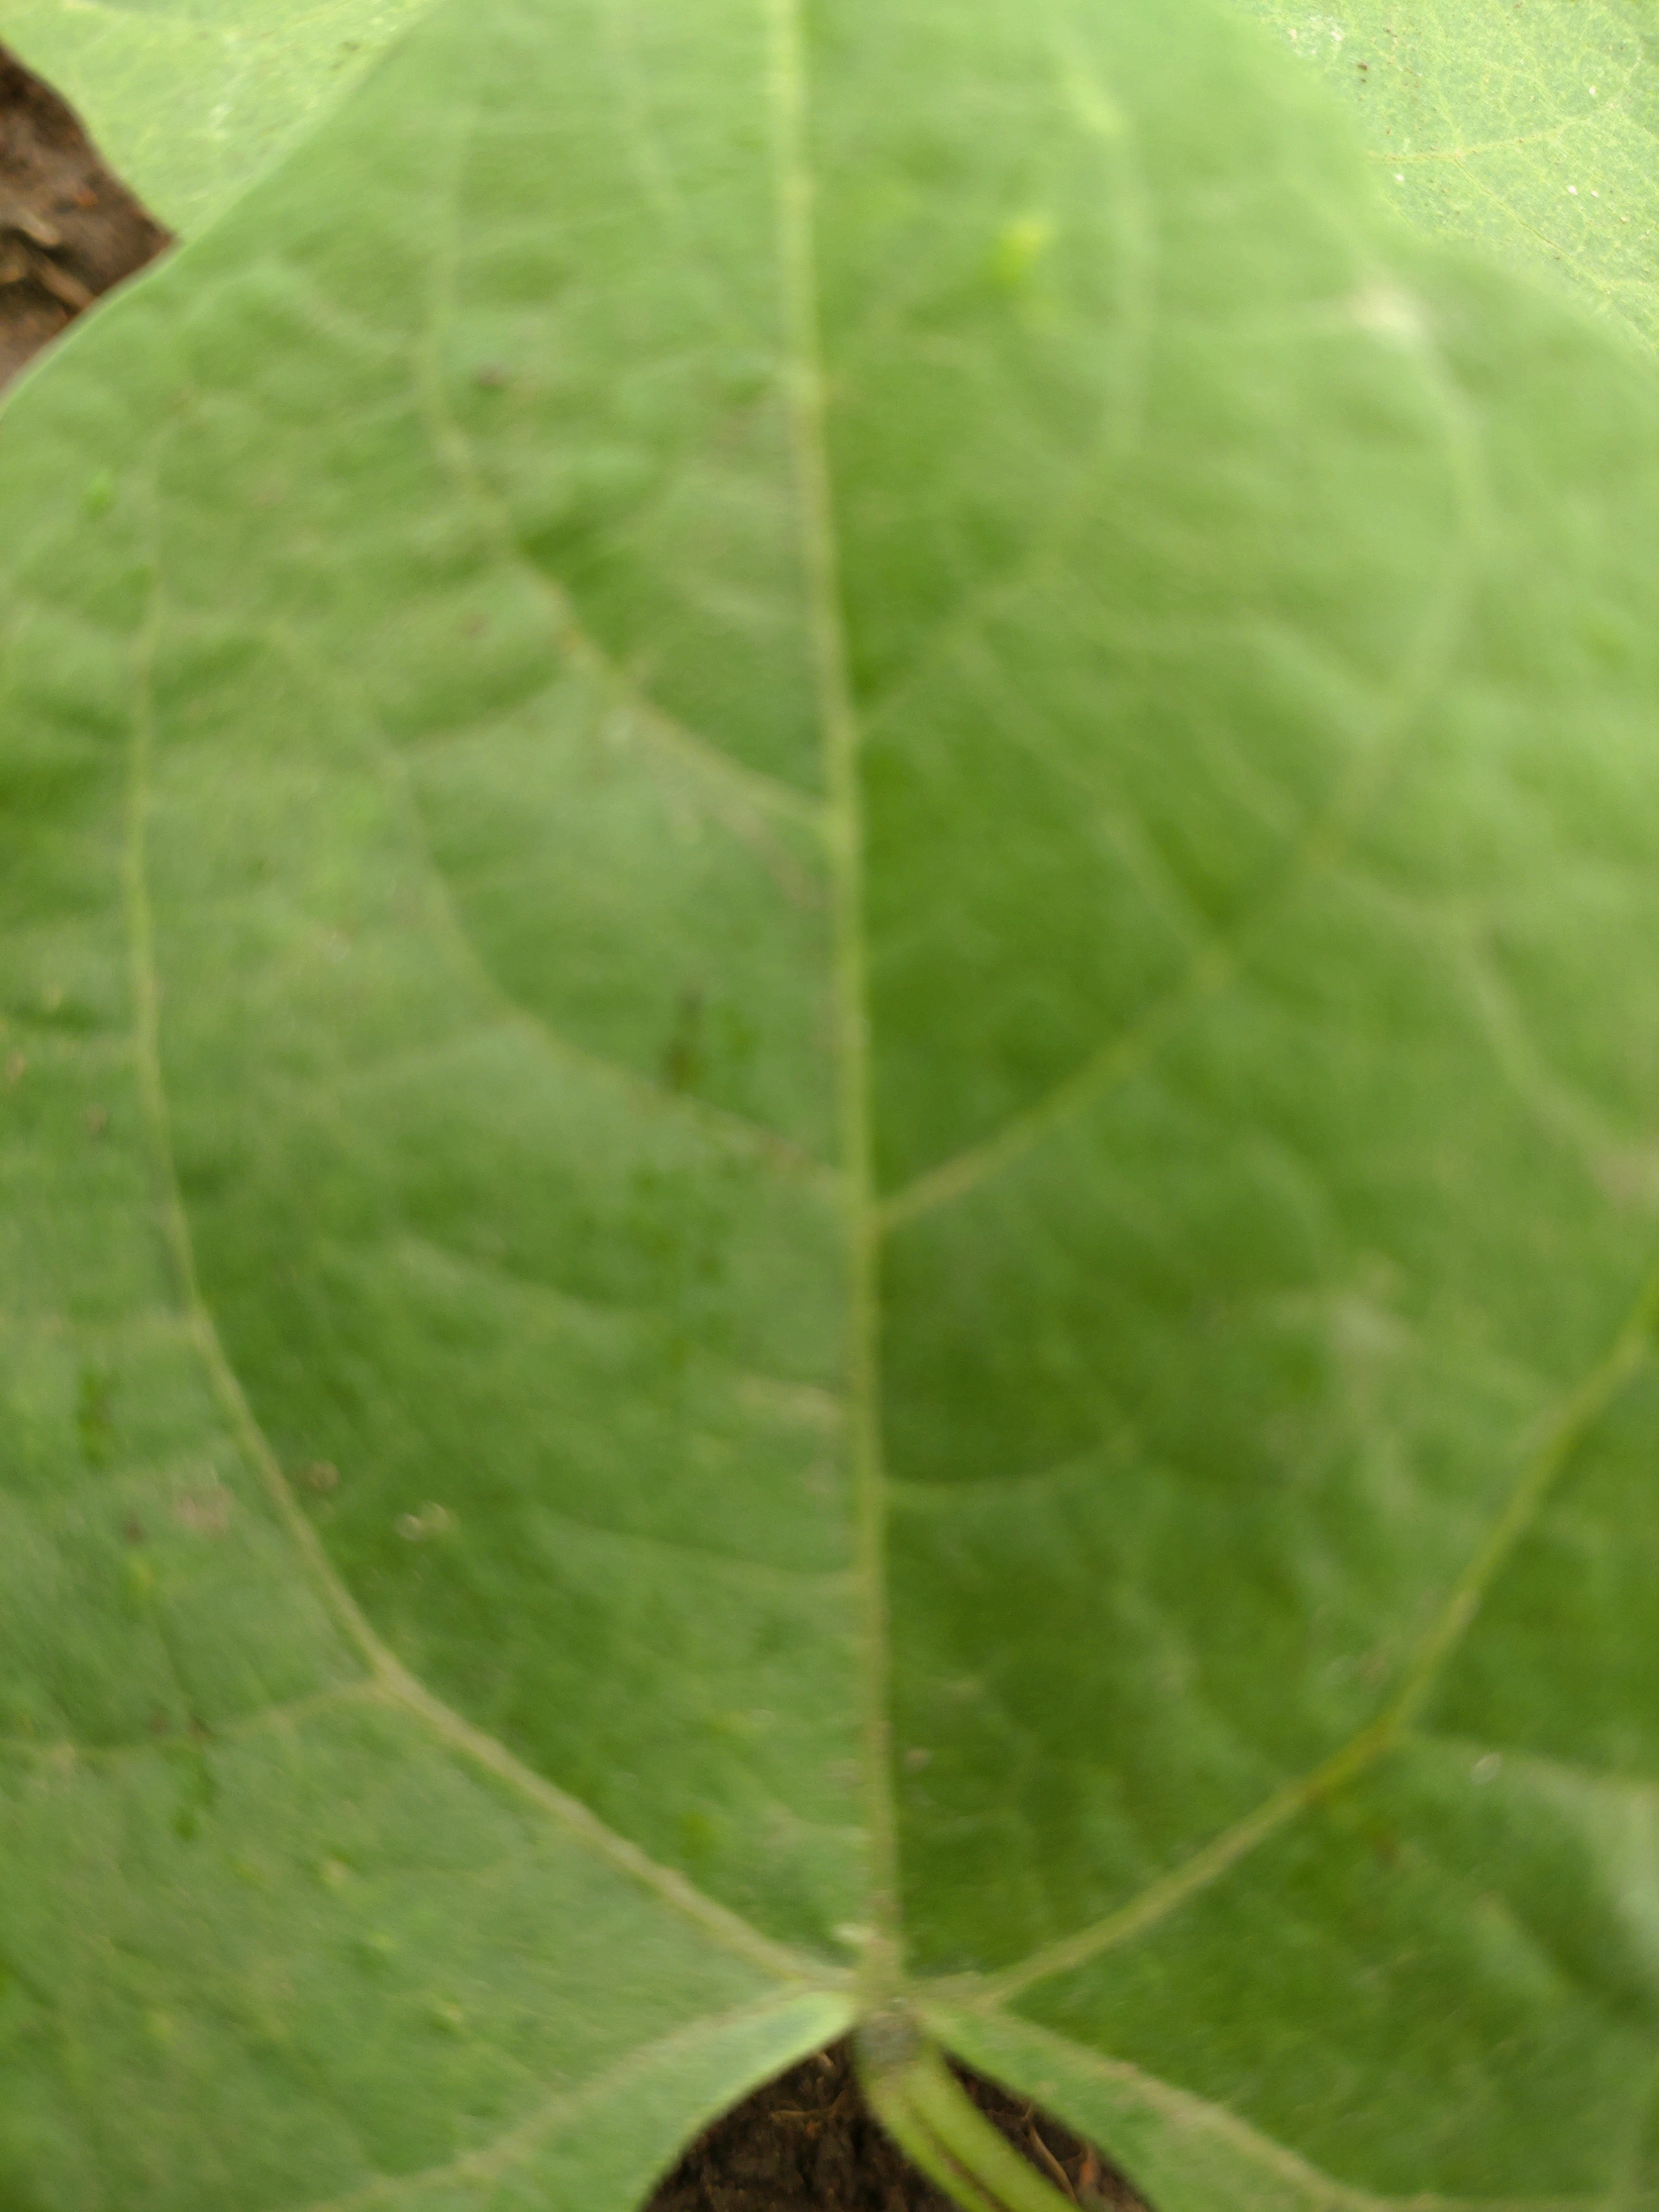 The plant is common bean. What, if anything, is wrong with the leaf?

healthy
